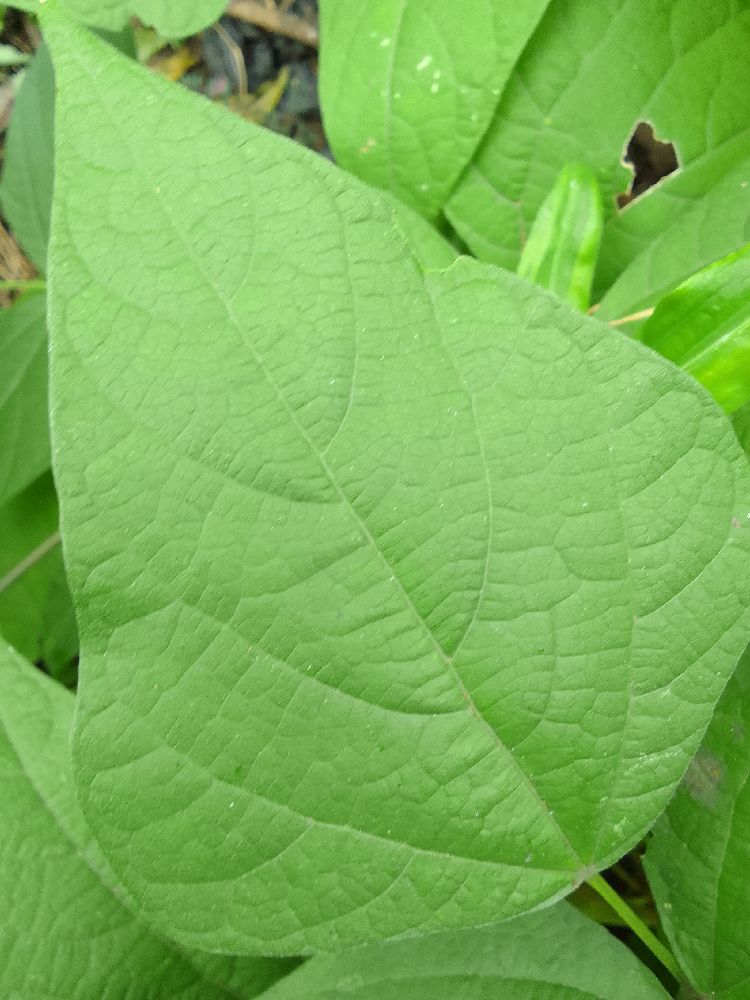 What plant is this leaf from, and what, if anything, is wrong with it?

common bean, healthy
